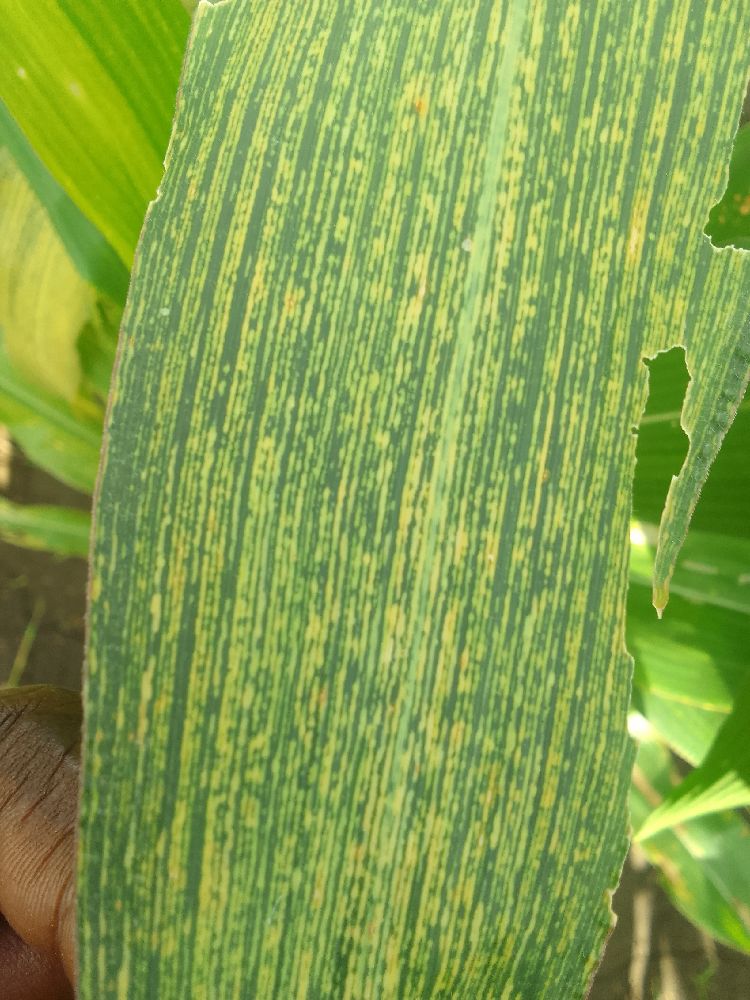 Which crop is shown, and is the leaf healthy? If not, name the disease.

maize, maize streak virus
